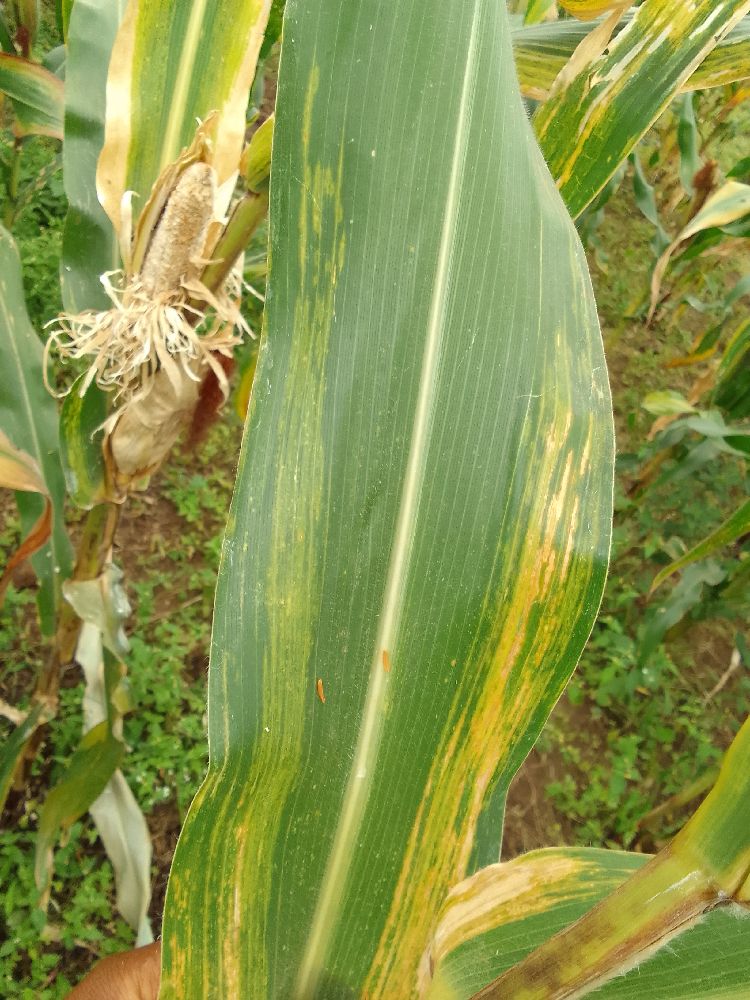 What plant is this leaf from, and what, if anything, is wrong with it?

maize, maize lethal necrosis
